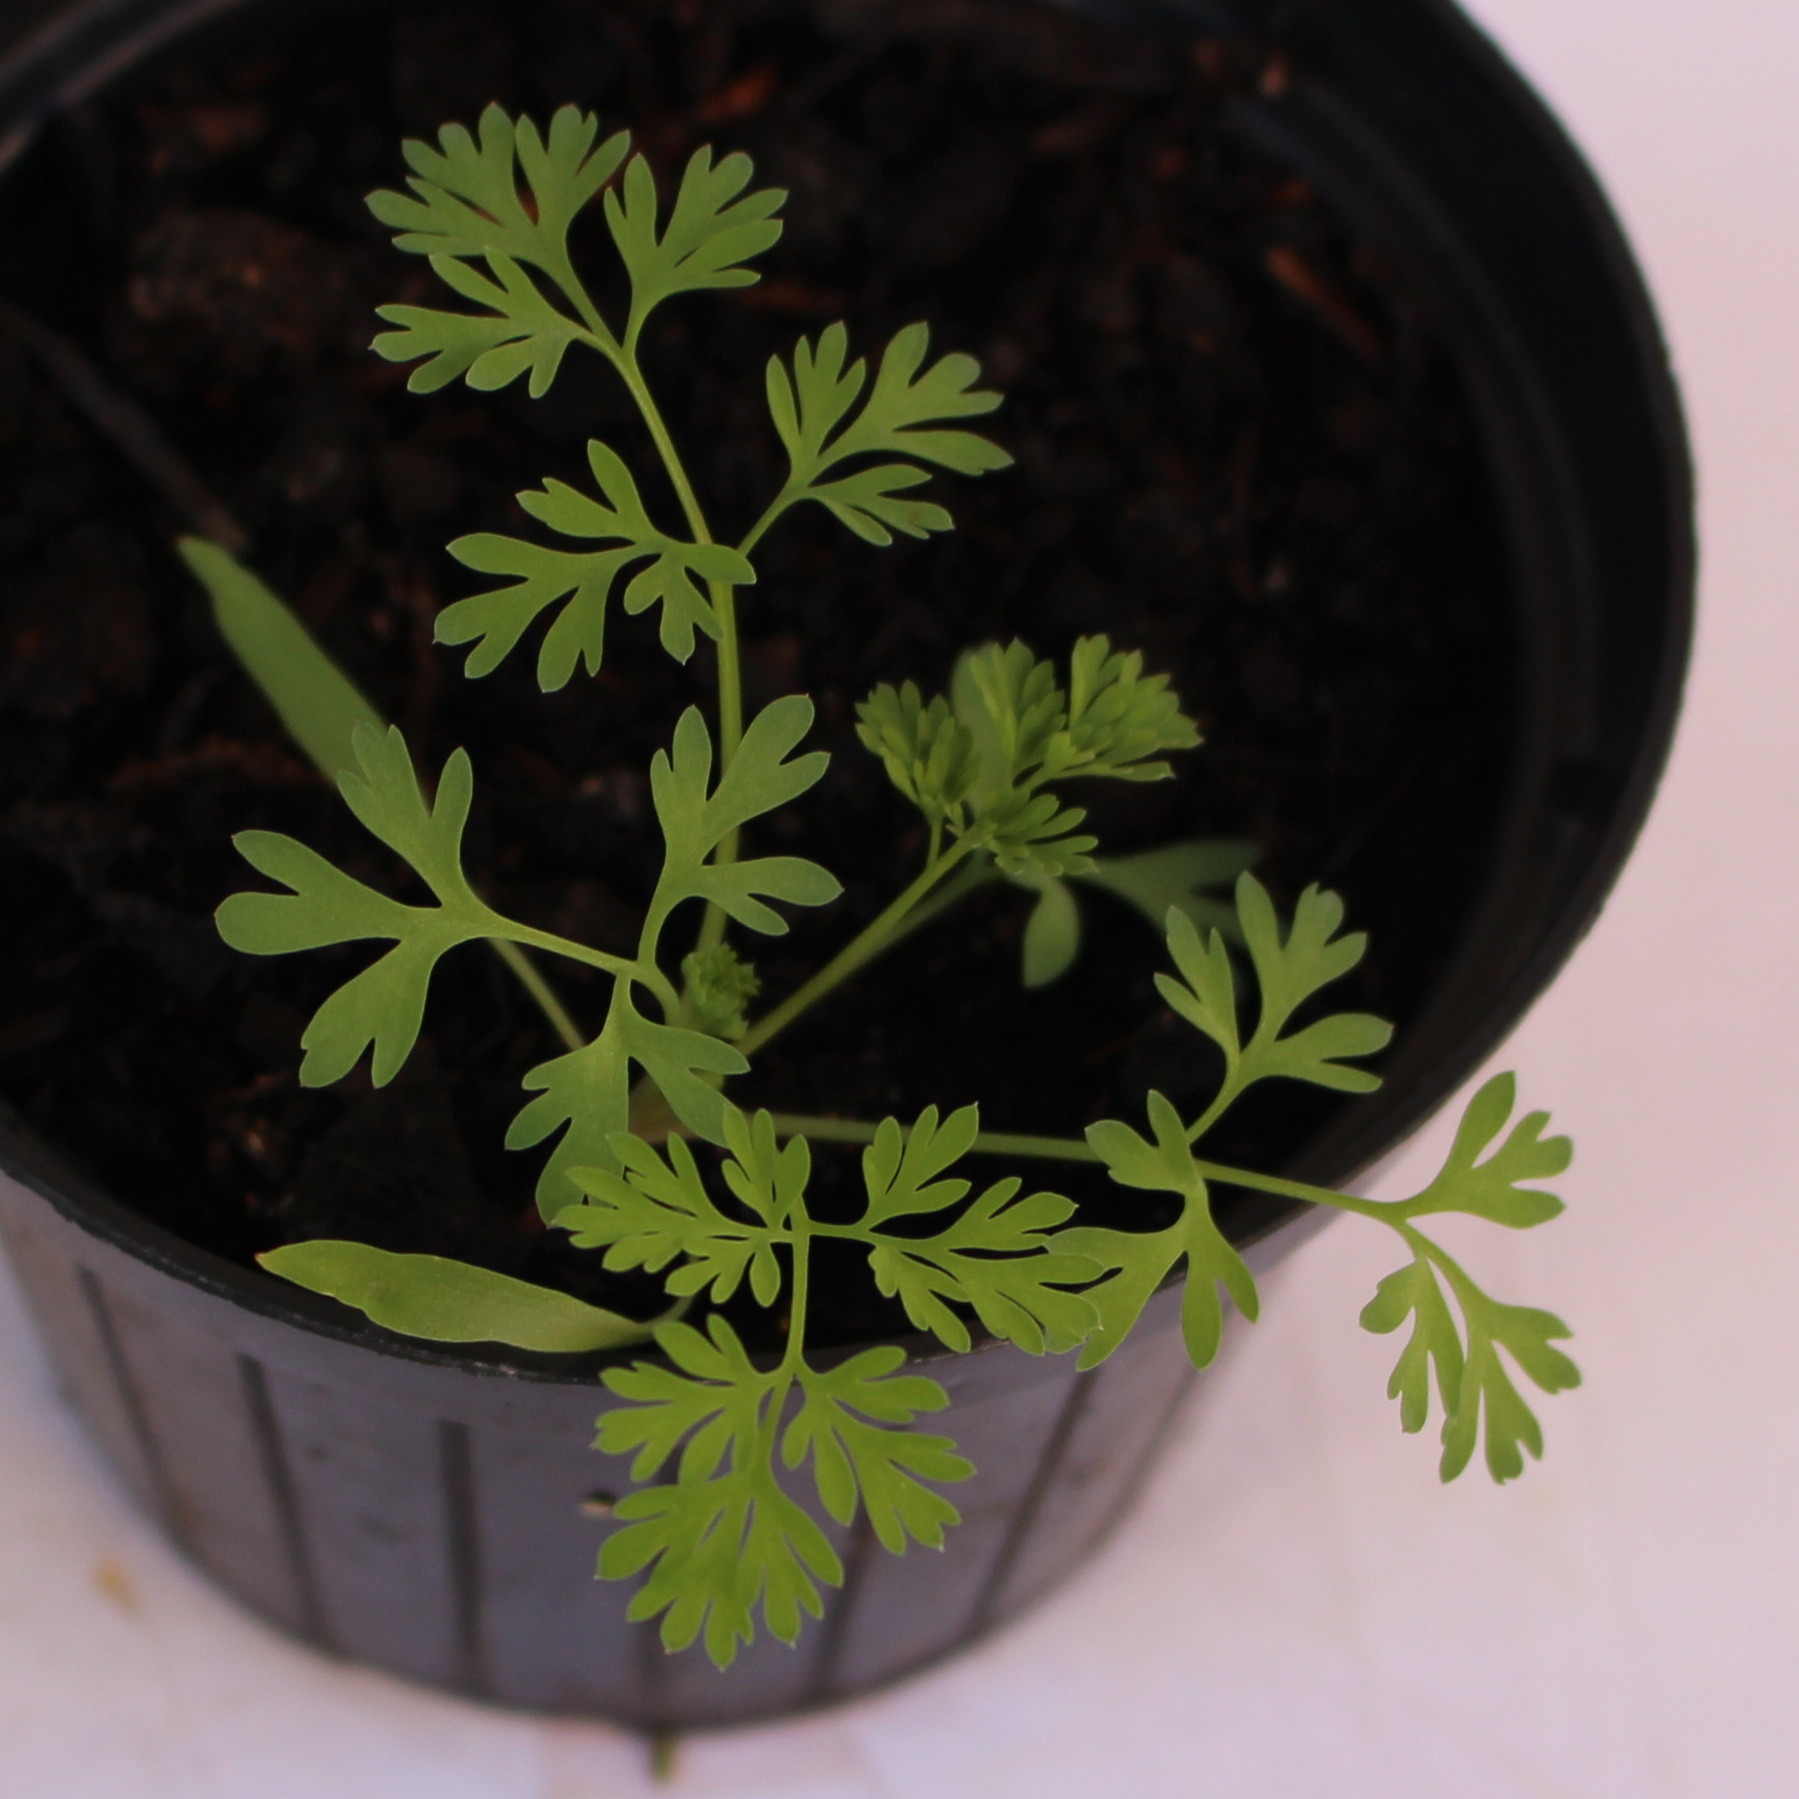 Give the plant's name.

Fumaria officinalis
